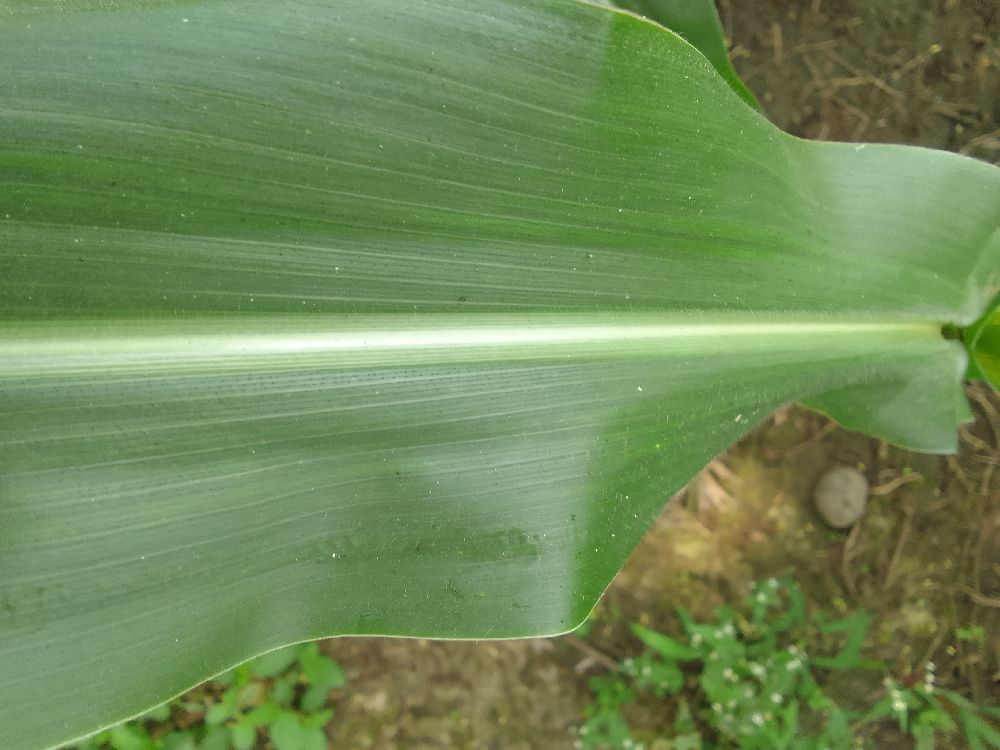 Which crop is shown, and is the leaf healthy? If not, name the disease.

maize, healthy
